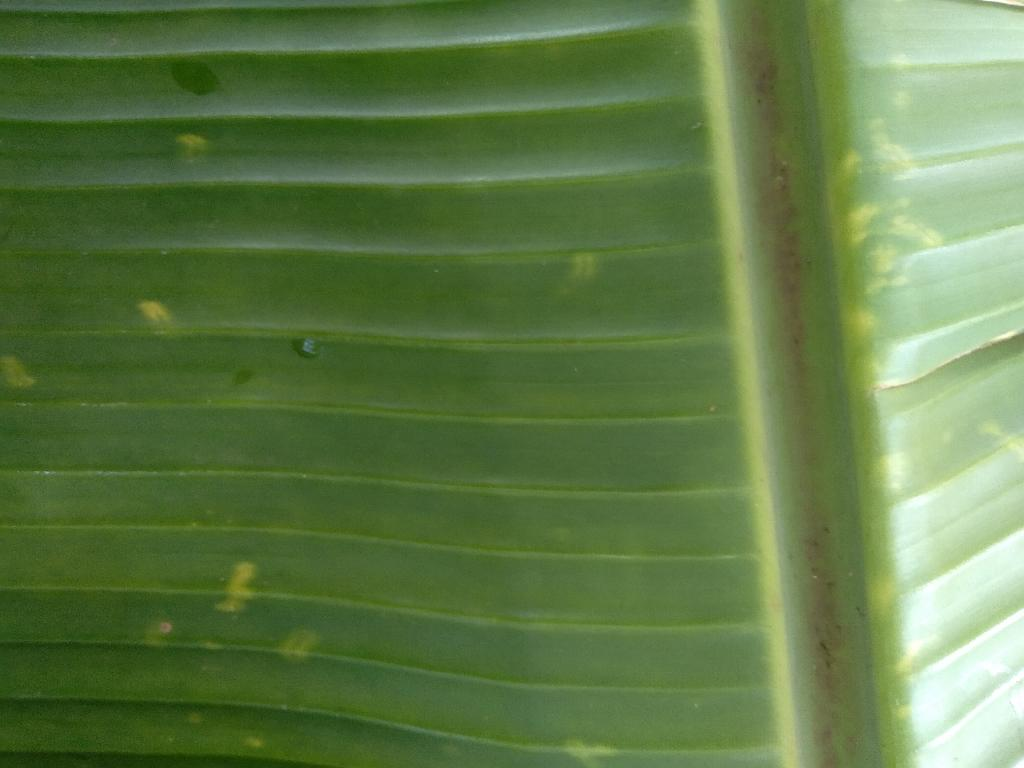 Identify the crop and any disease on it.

banana, fusarium wilt race 1
